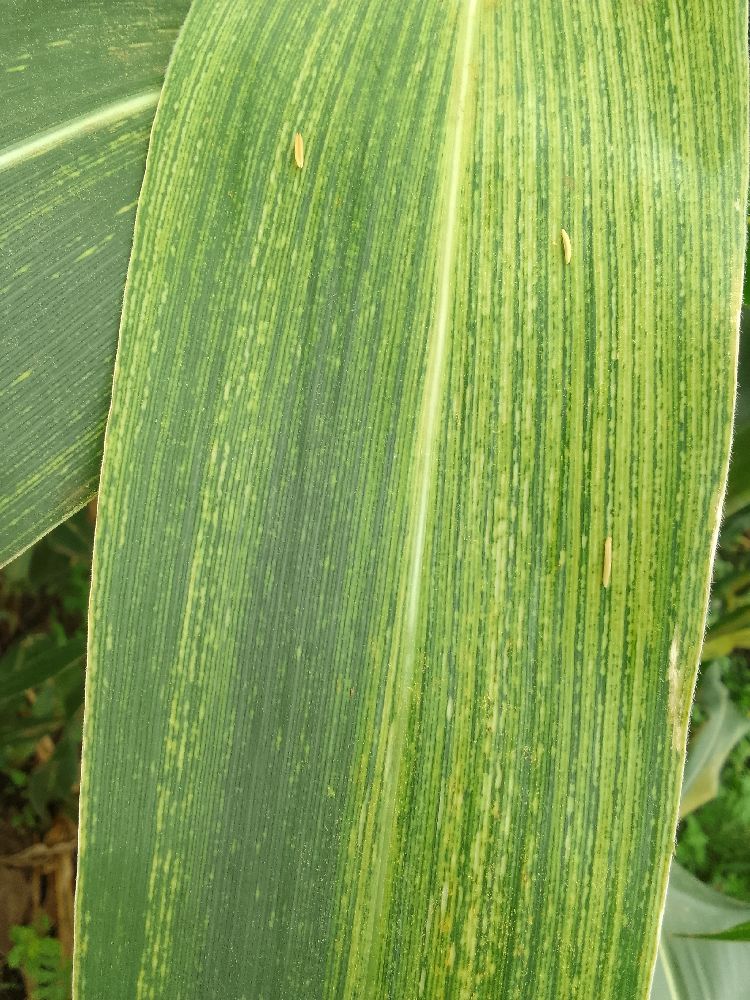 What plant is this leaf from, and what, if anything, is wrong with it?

maize, maize streak virus
